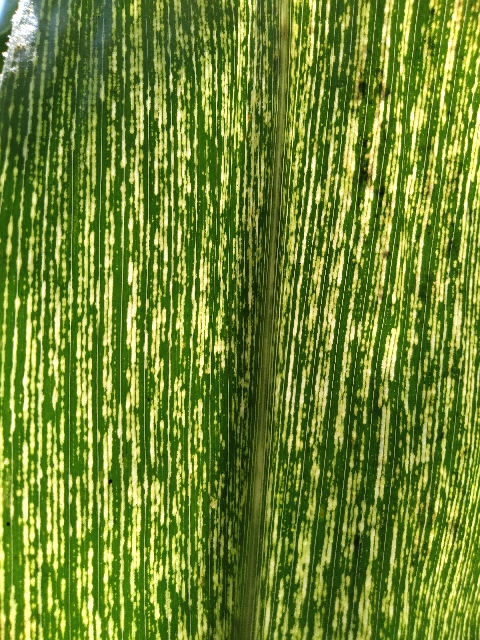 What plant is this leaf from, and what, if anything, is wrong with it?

maize, maize streak virus
